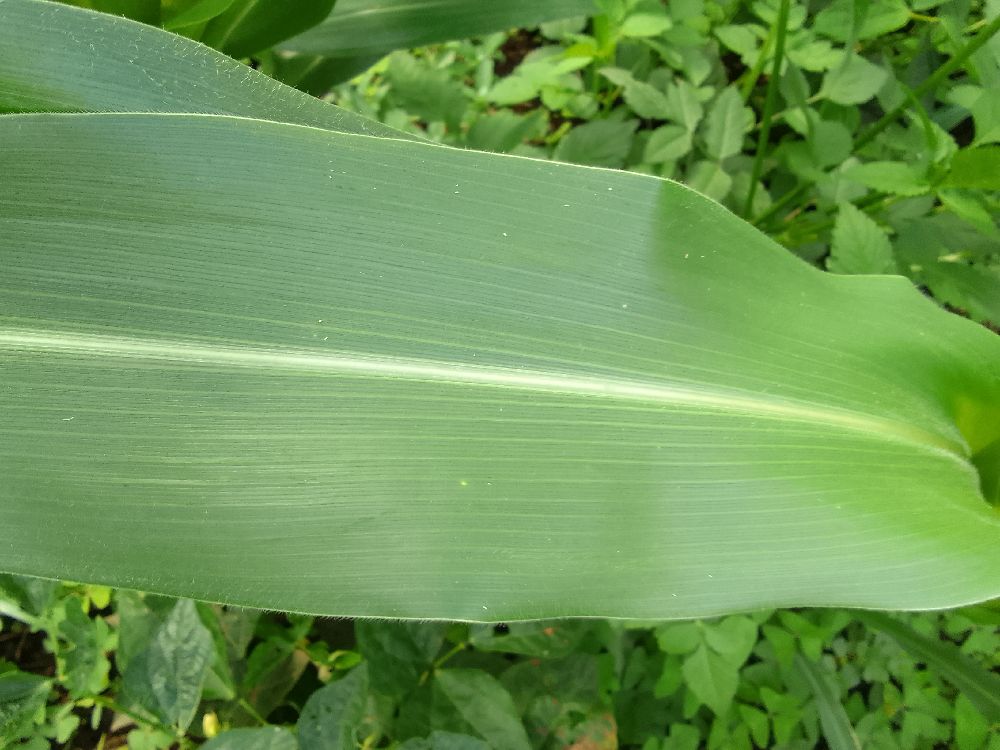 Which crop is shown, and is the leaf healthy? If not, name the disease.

maize, healthy
